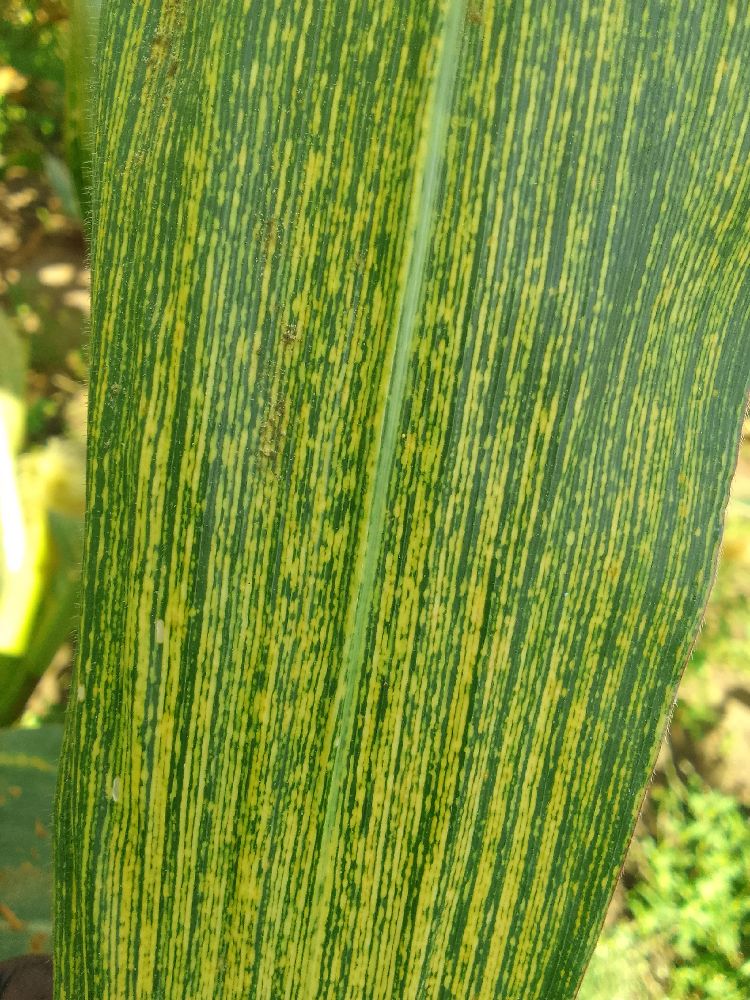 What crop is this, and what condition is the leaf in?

maize, maize streak virus
